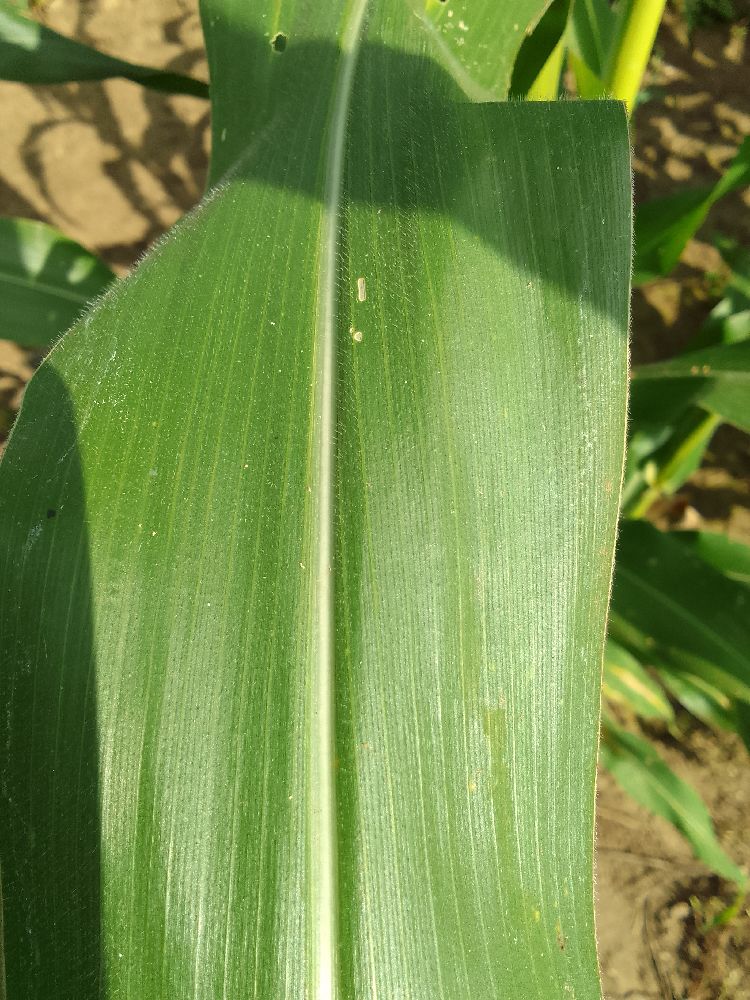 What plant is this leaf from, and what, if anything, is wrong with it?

maize, healthy
